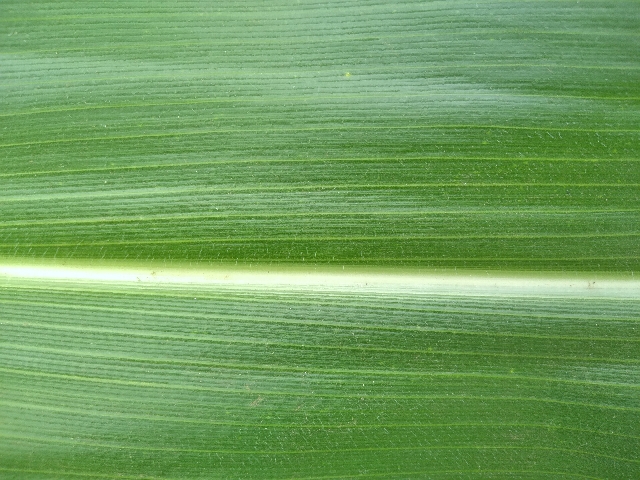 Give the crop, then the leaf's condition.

maize, healthy
